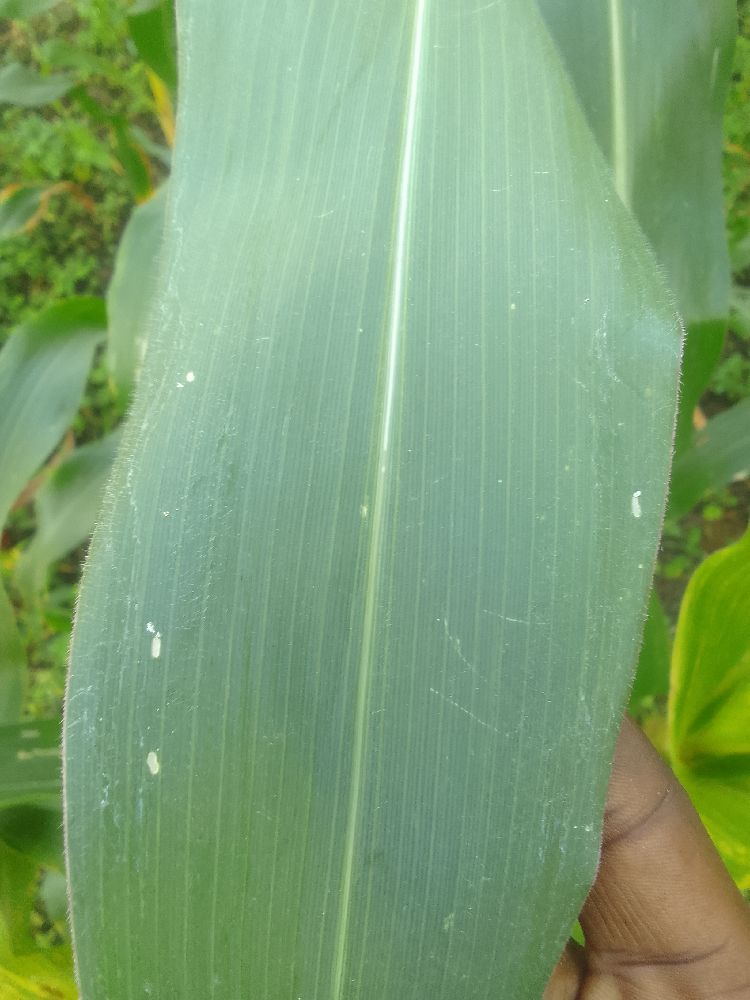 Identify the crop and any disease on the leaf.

maize, healthy
